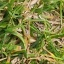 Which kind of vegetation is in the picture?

grass
